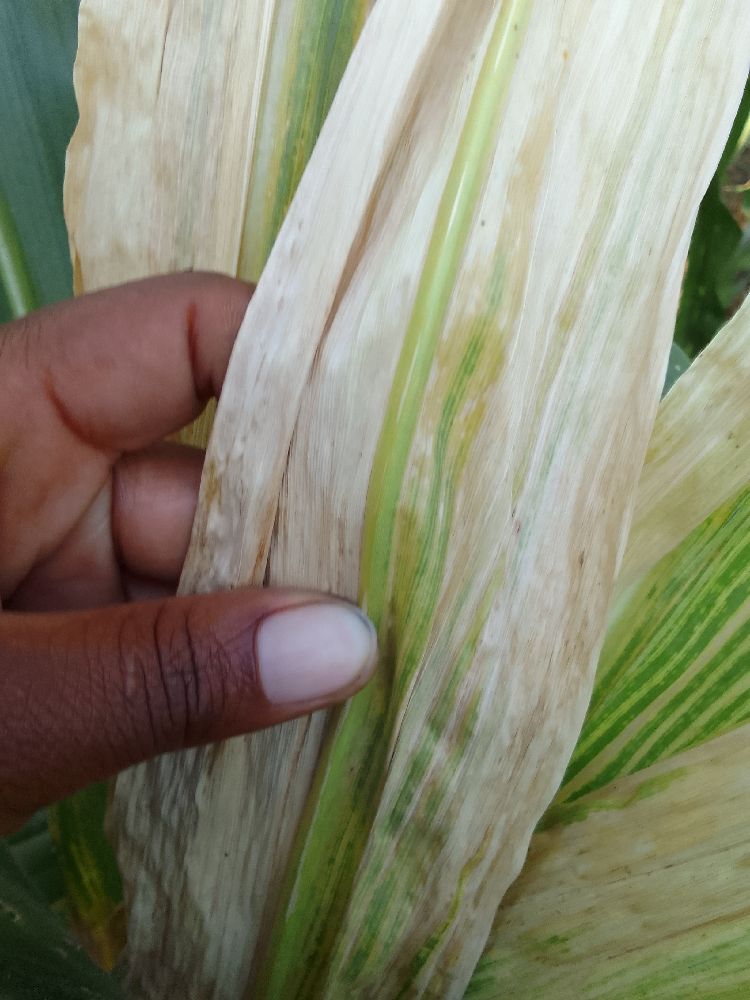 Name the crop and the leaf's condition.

maize, maize lethal necrosis
